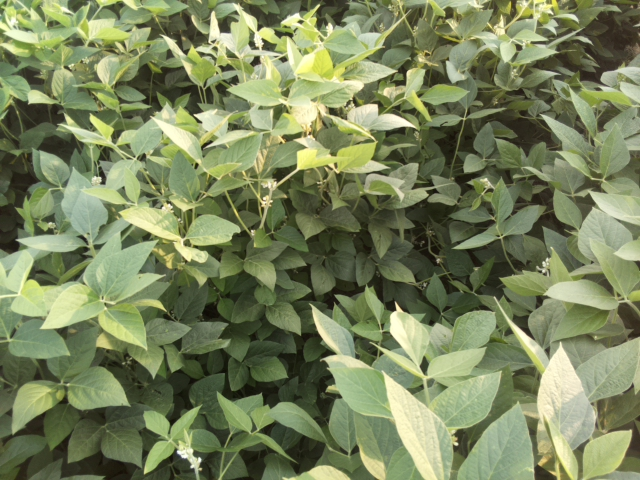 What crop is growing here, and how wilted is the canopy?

soybean, leaves with no wilting
